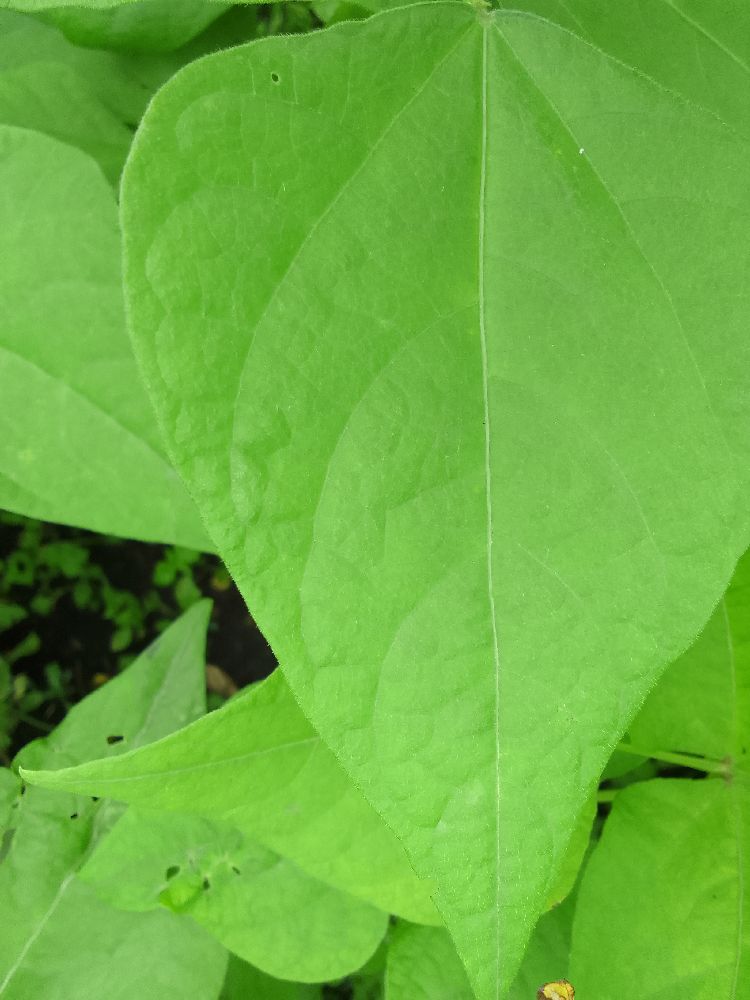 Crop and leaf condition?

common bean, healthy
